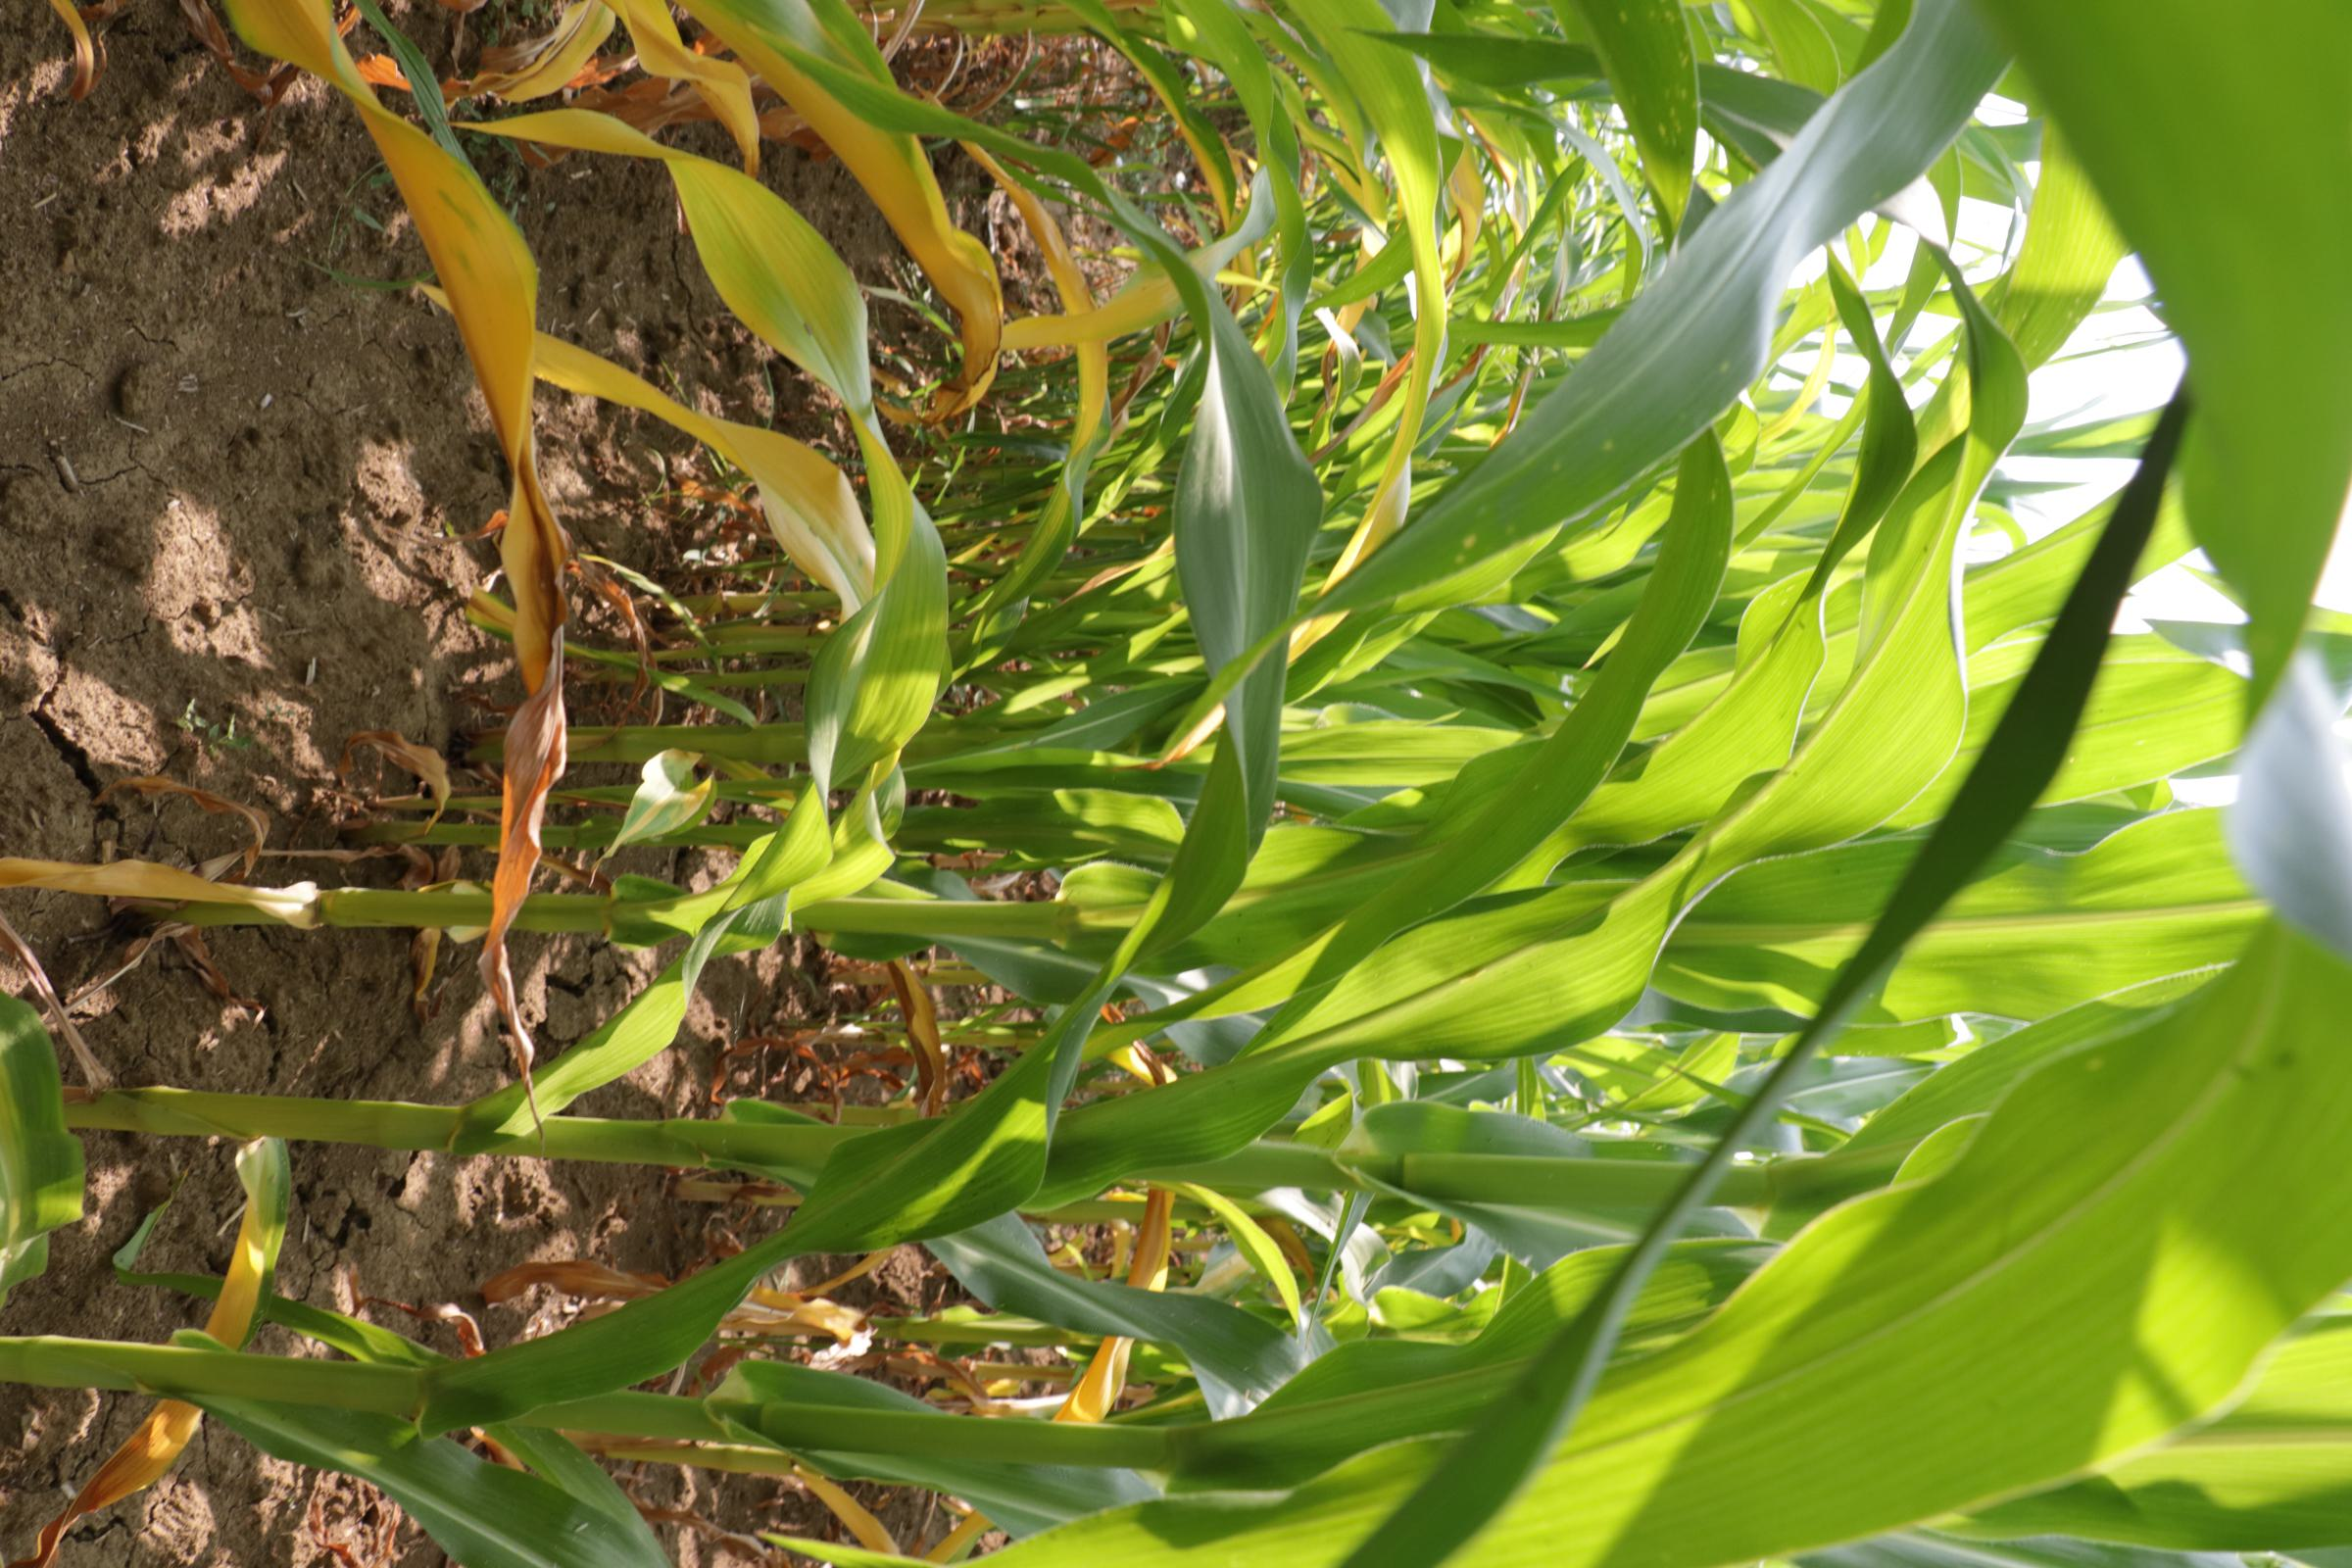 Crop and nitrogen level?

maize, no added nitrogen
